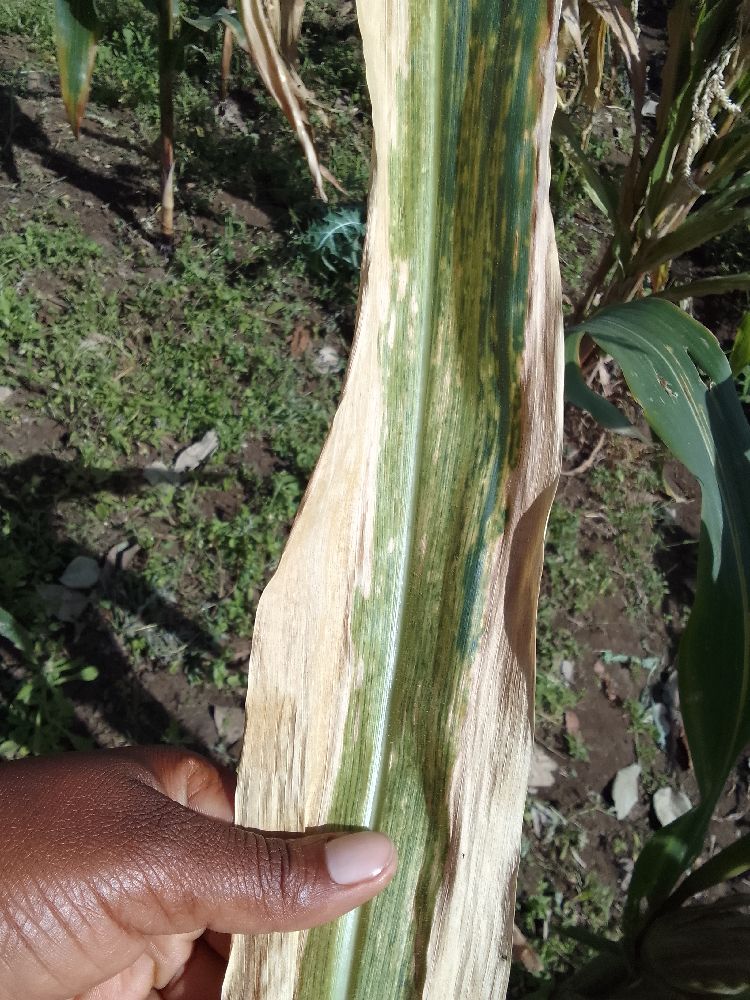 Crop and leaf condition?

maize, maize lethal necrosis
